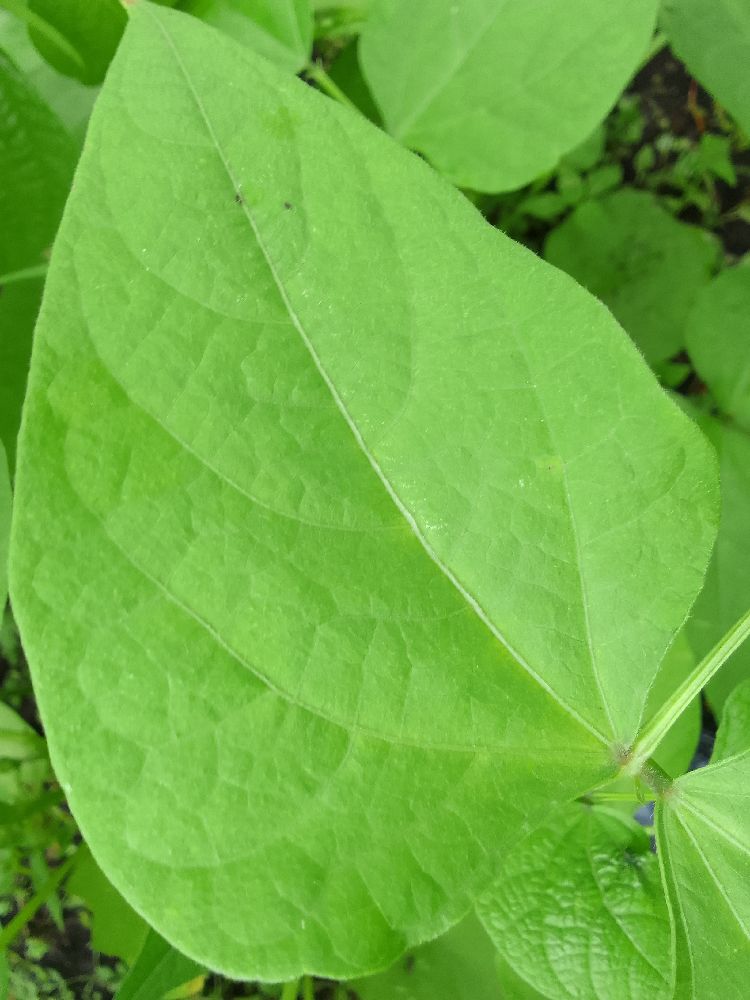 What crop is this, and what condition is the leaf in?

common bean, healthy
